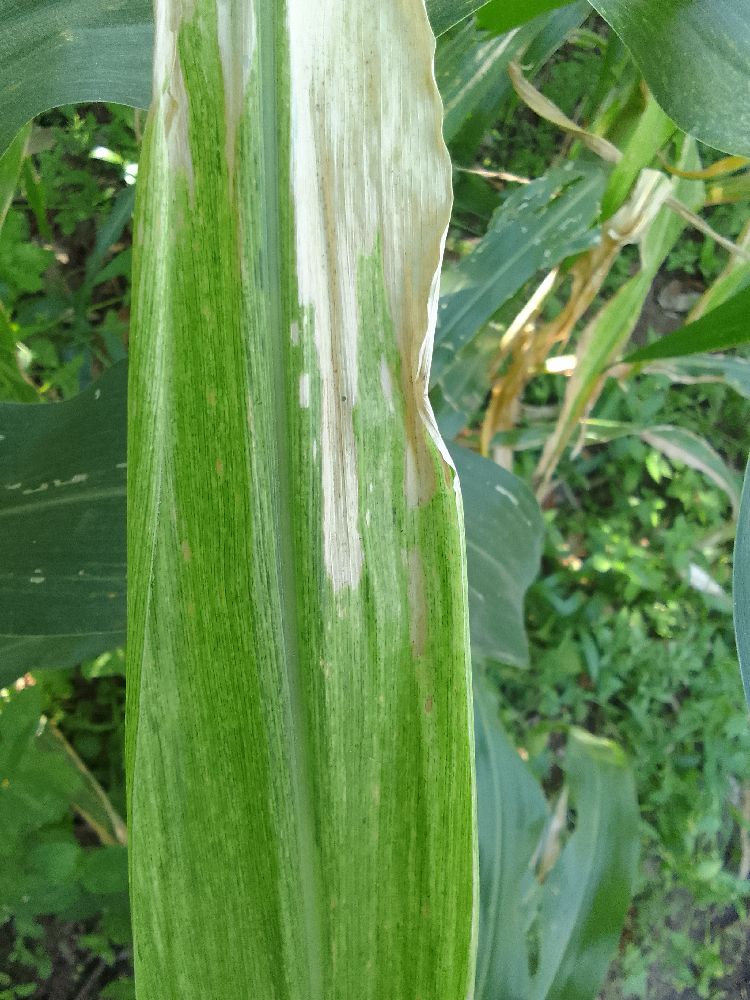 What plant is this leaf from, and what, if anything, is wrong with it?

maize, maize lethal necrosis
